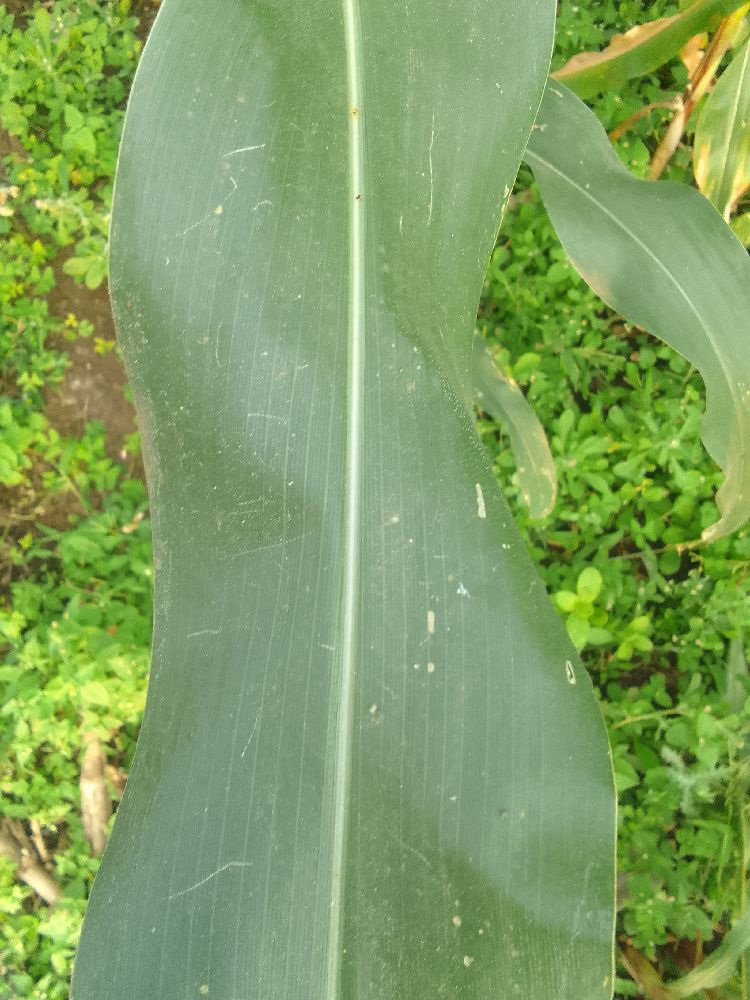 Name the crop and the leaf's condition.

maize, healthy
